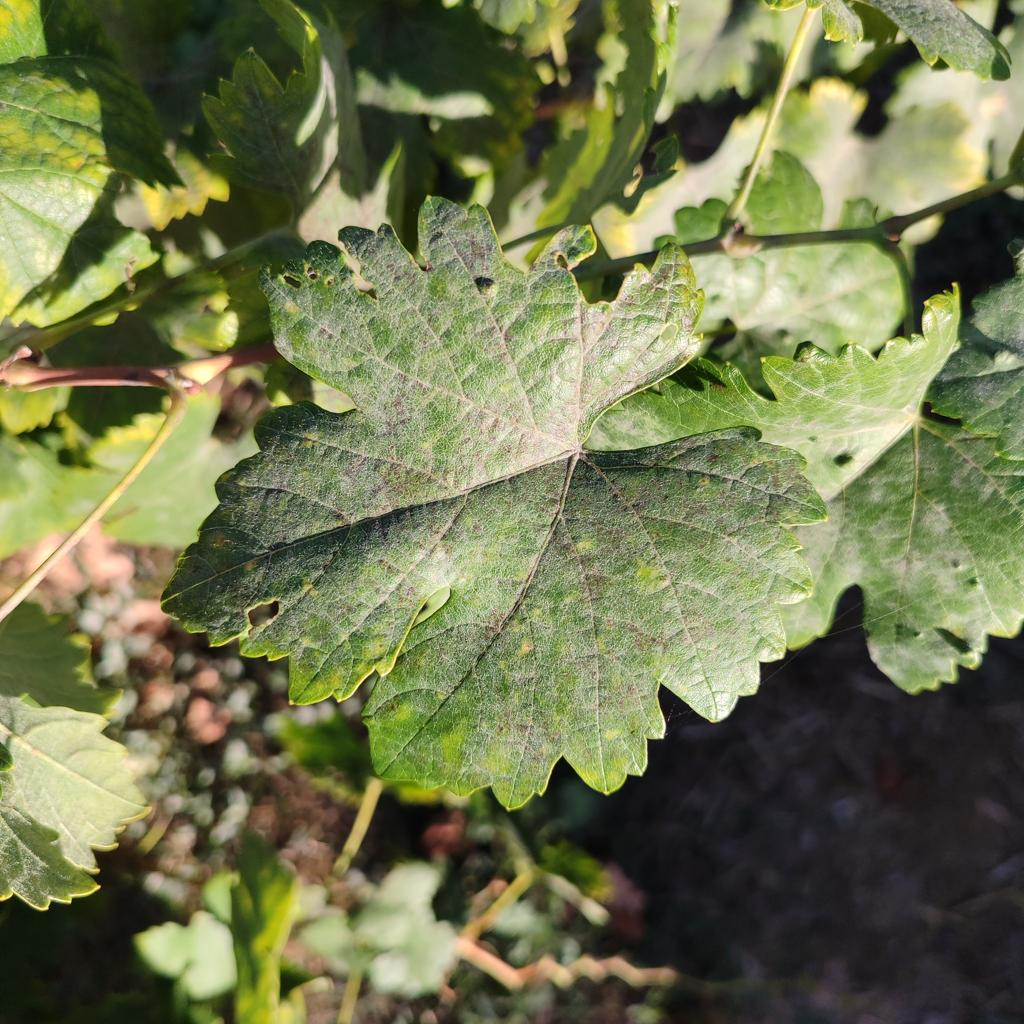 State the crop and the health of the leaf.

grapevine, powdery mildew
